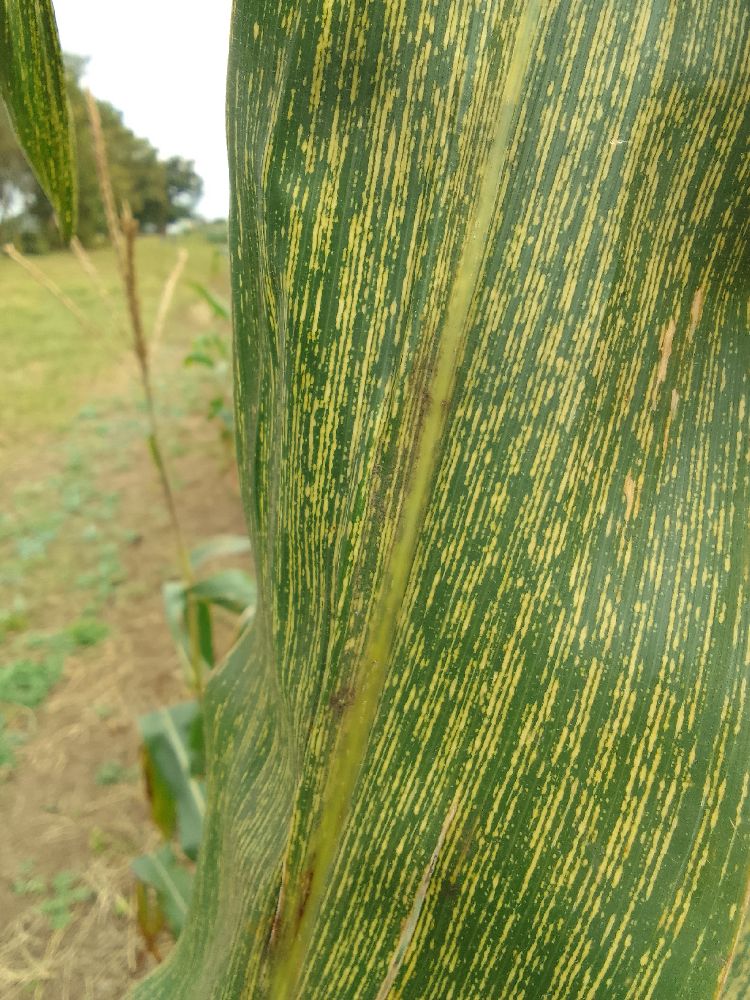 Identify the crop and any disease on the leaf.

maize, maize streak virus
